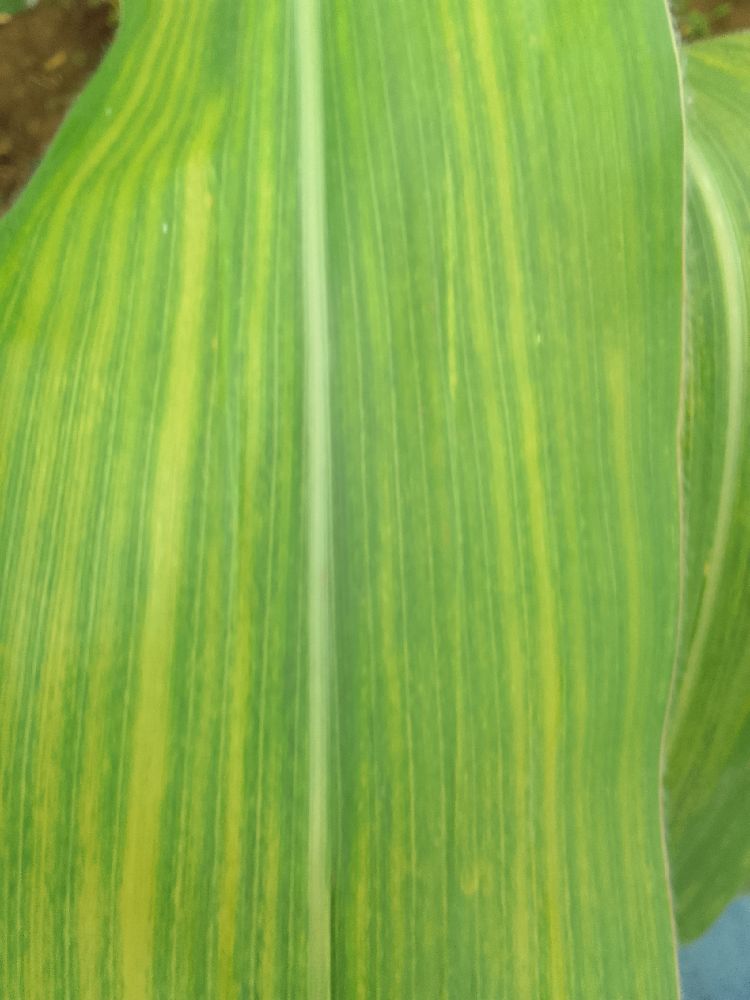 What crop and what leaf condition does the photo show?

maize, maize lethal necrosis
